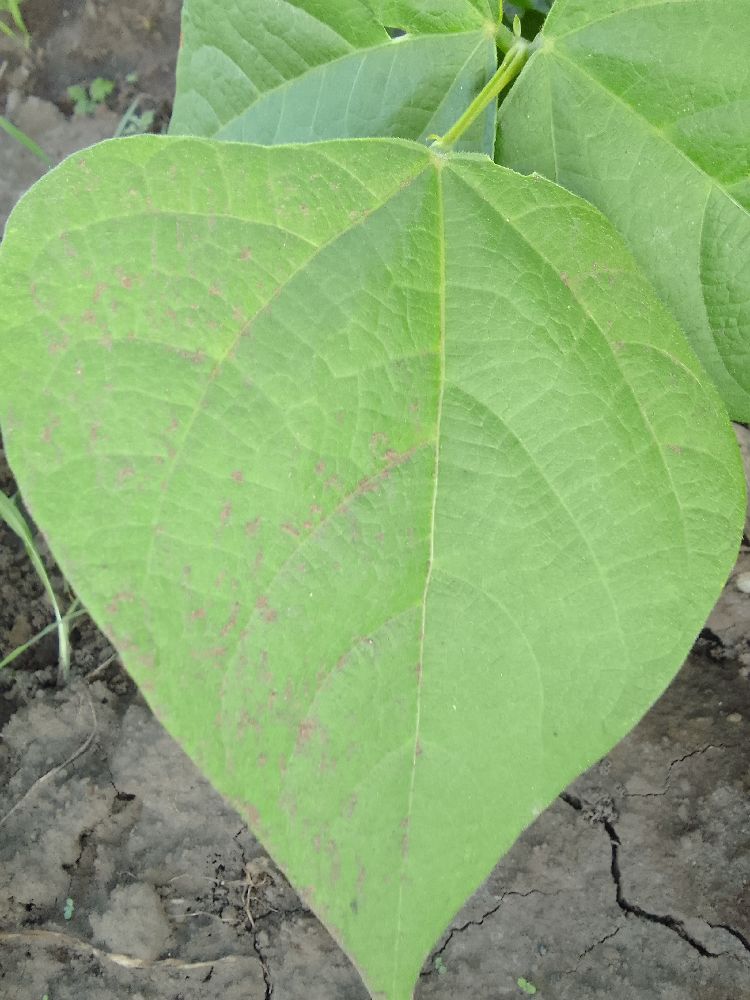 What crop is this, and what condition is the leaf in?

common bean, healthy
